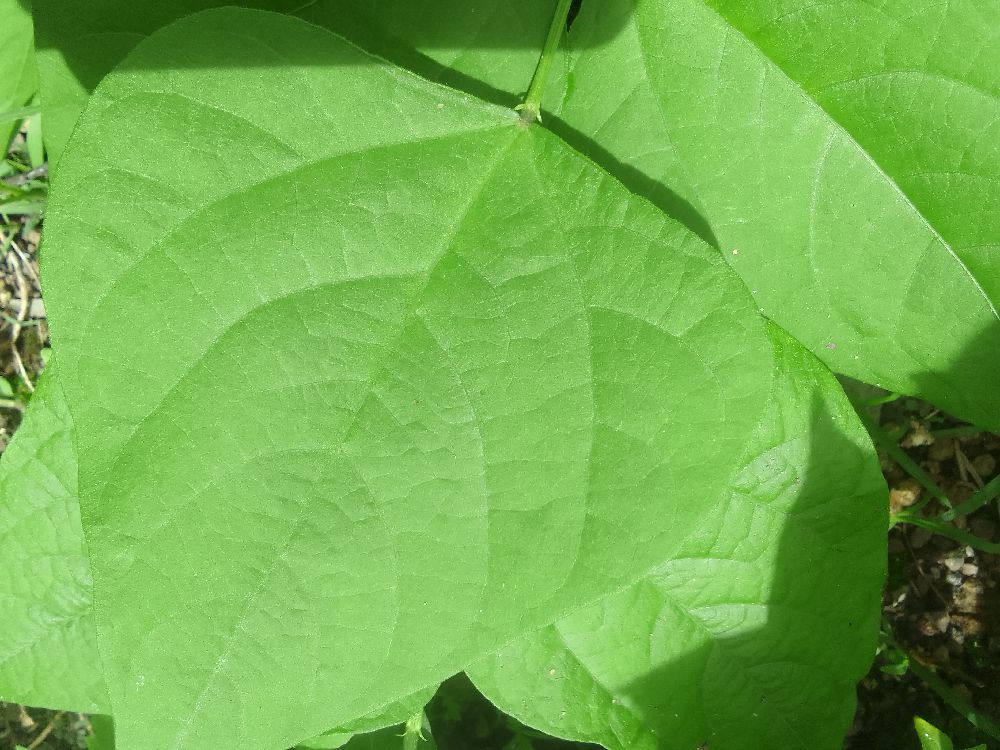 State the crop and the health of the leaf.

common bean, healthy
